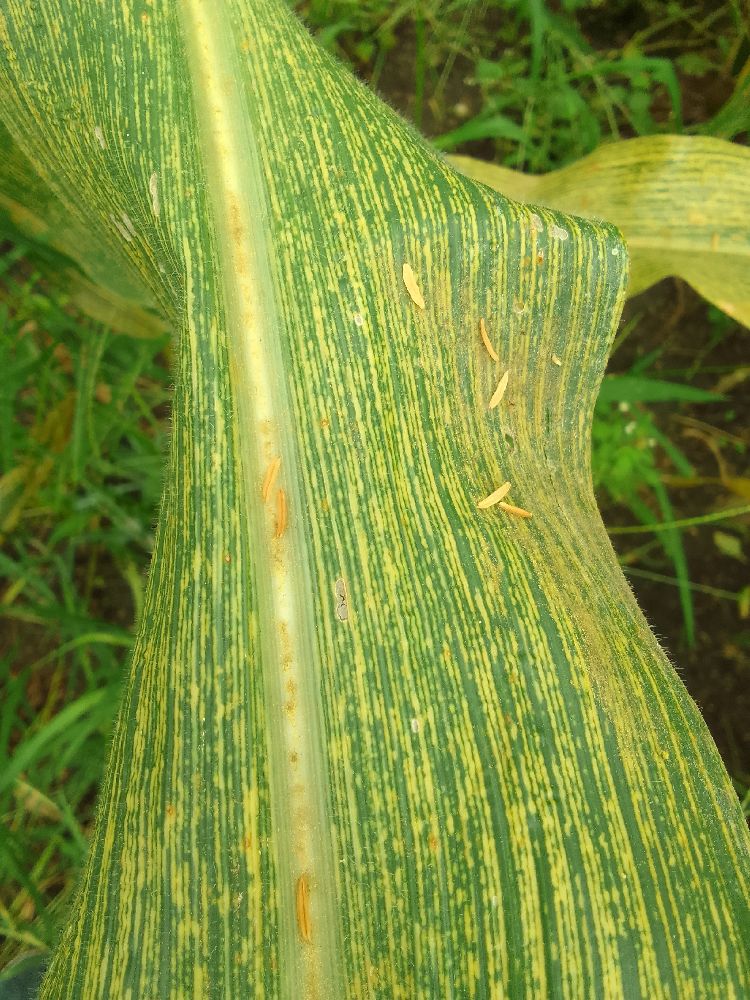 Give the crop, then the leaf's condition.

maize, maize streak virus
